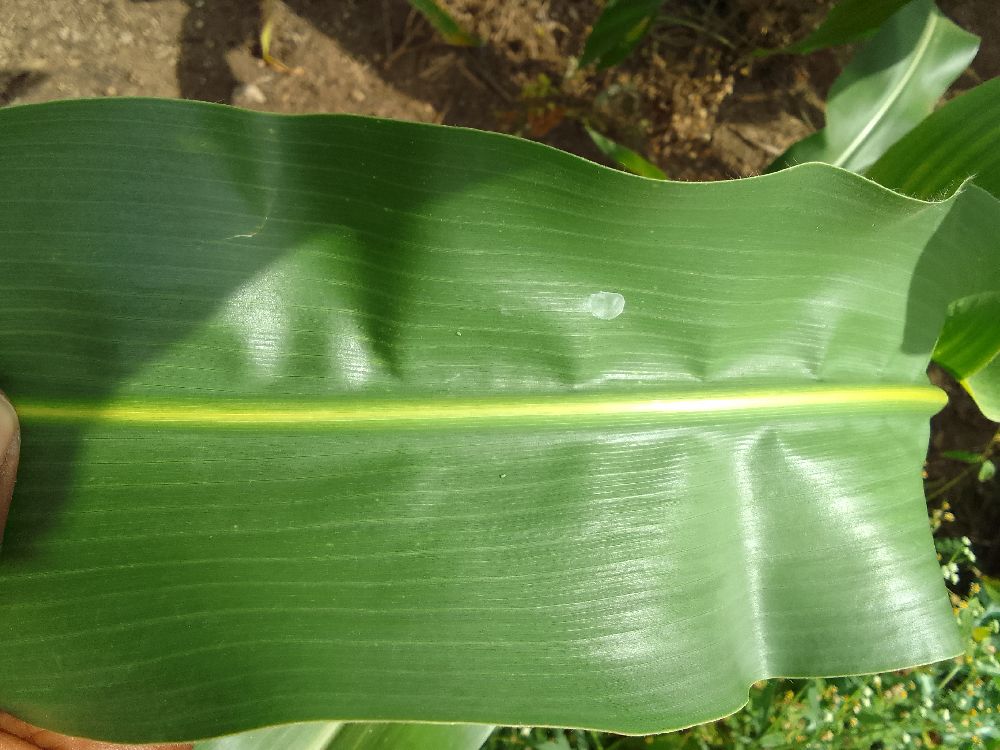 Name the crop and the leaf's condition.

maize, healthy
